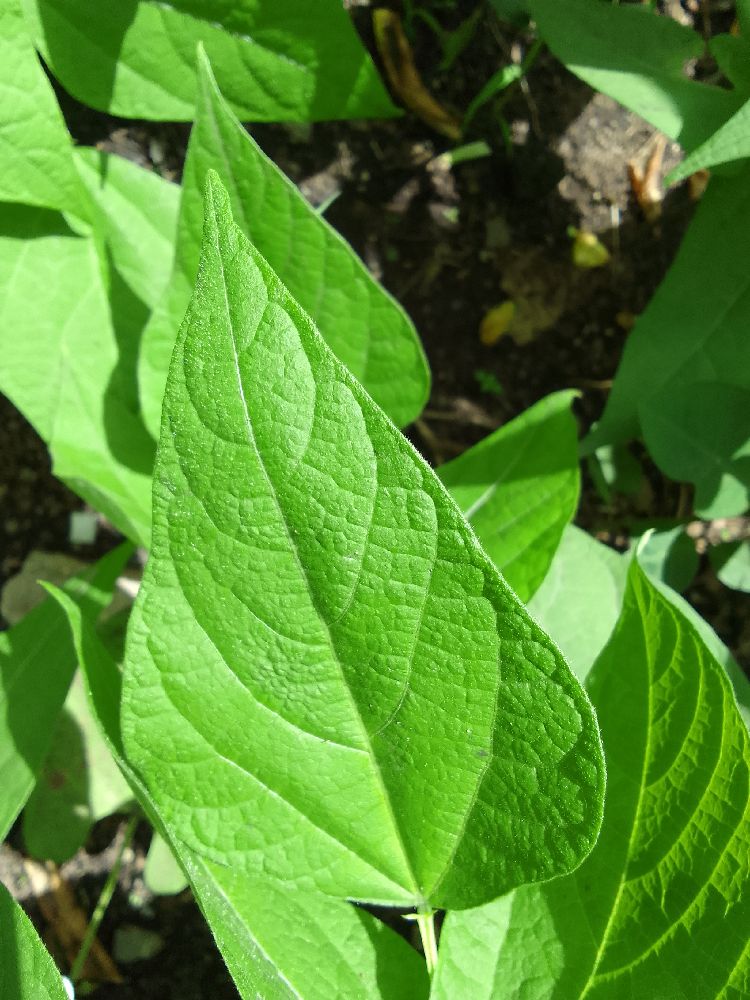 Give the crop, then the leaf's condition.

common bean, healthy
